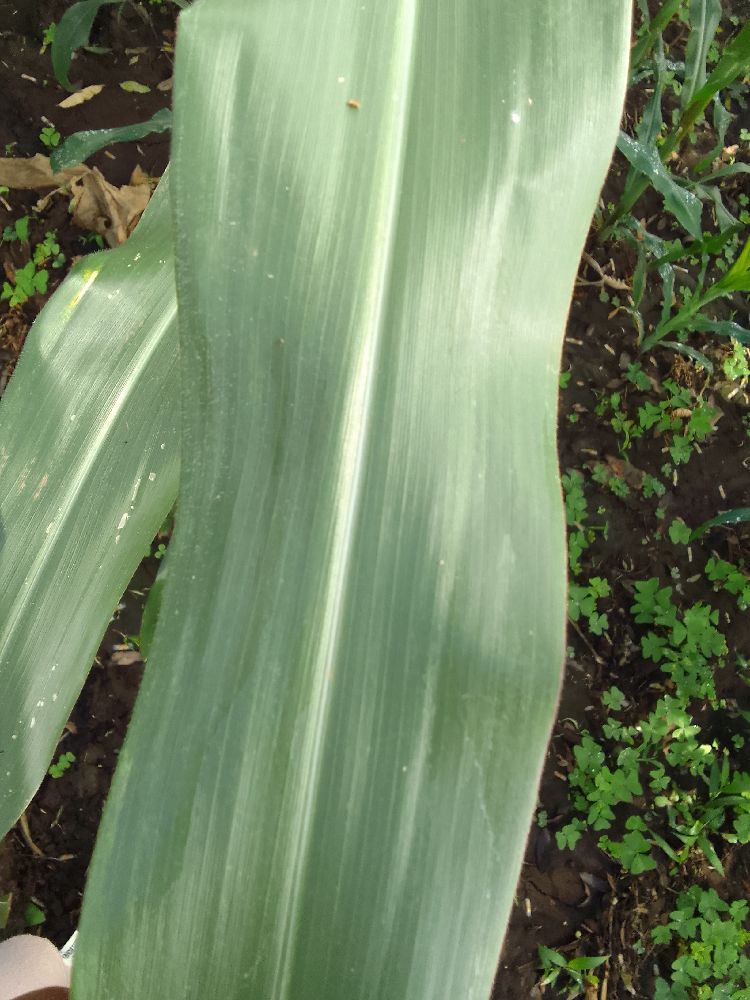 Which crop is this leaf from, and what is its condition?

maize, healthy
